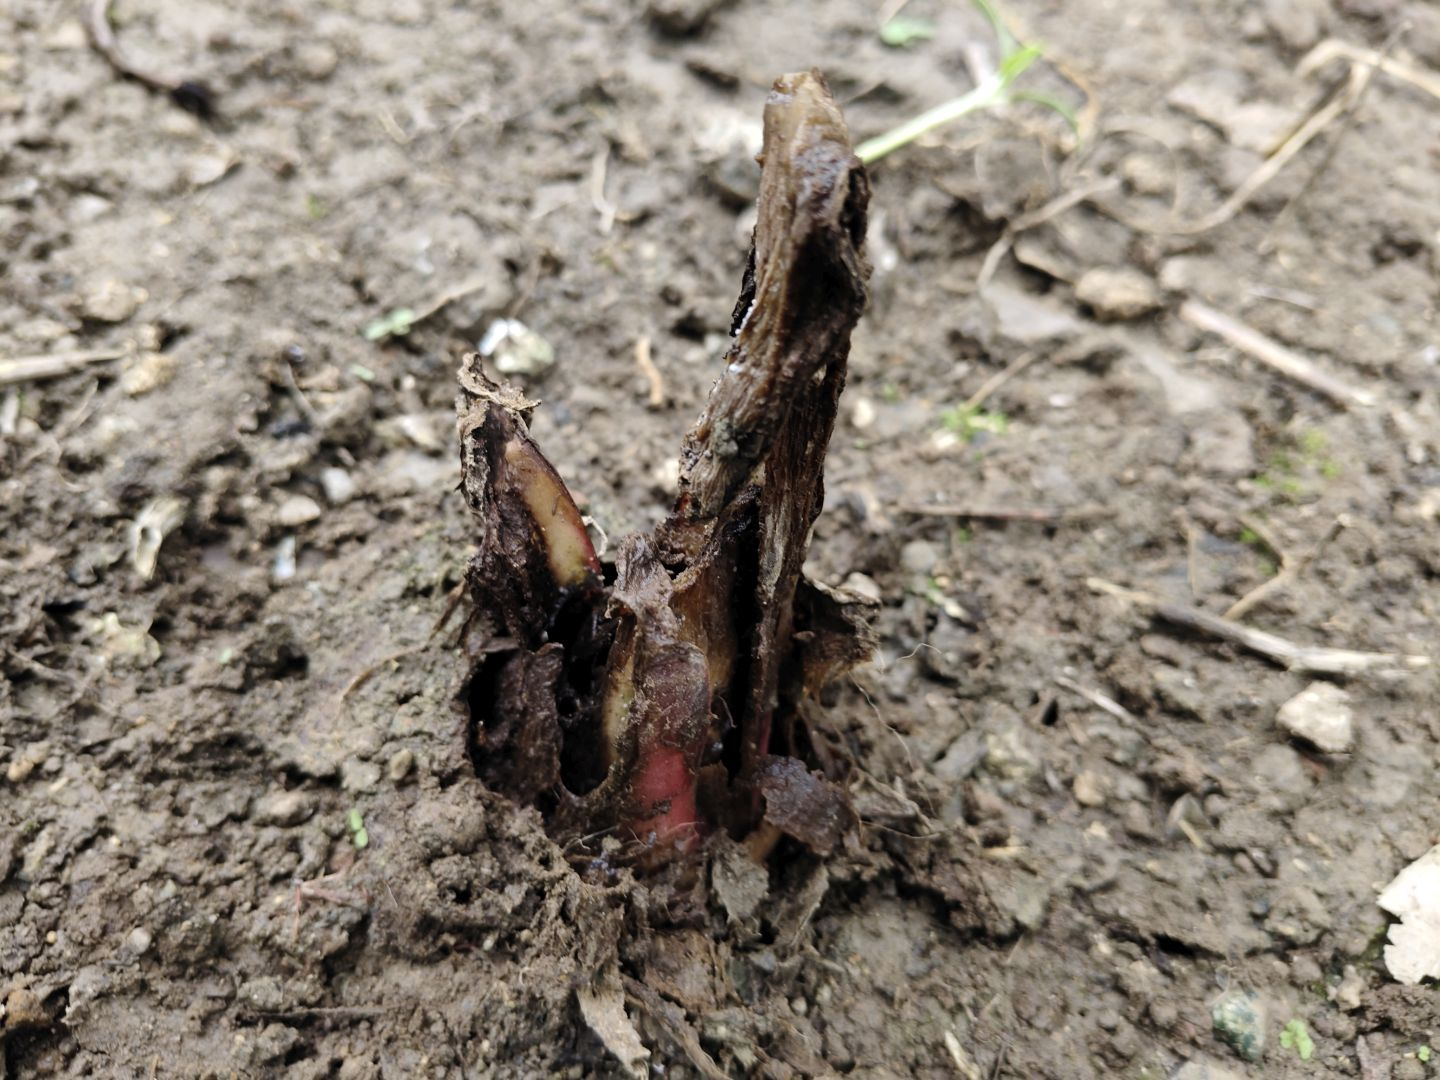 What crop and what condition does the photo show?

taro, root rot
